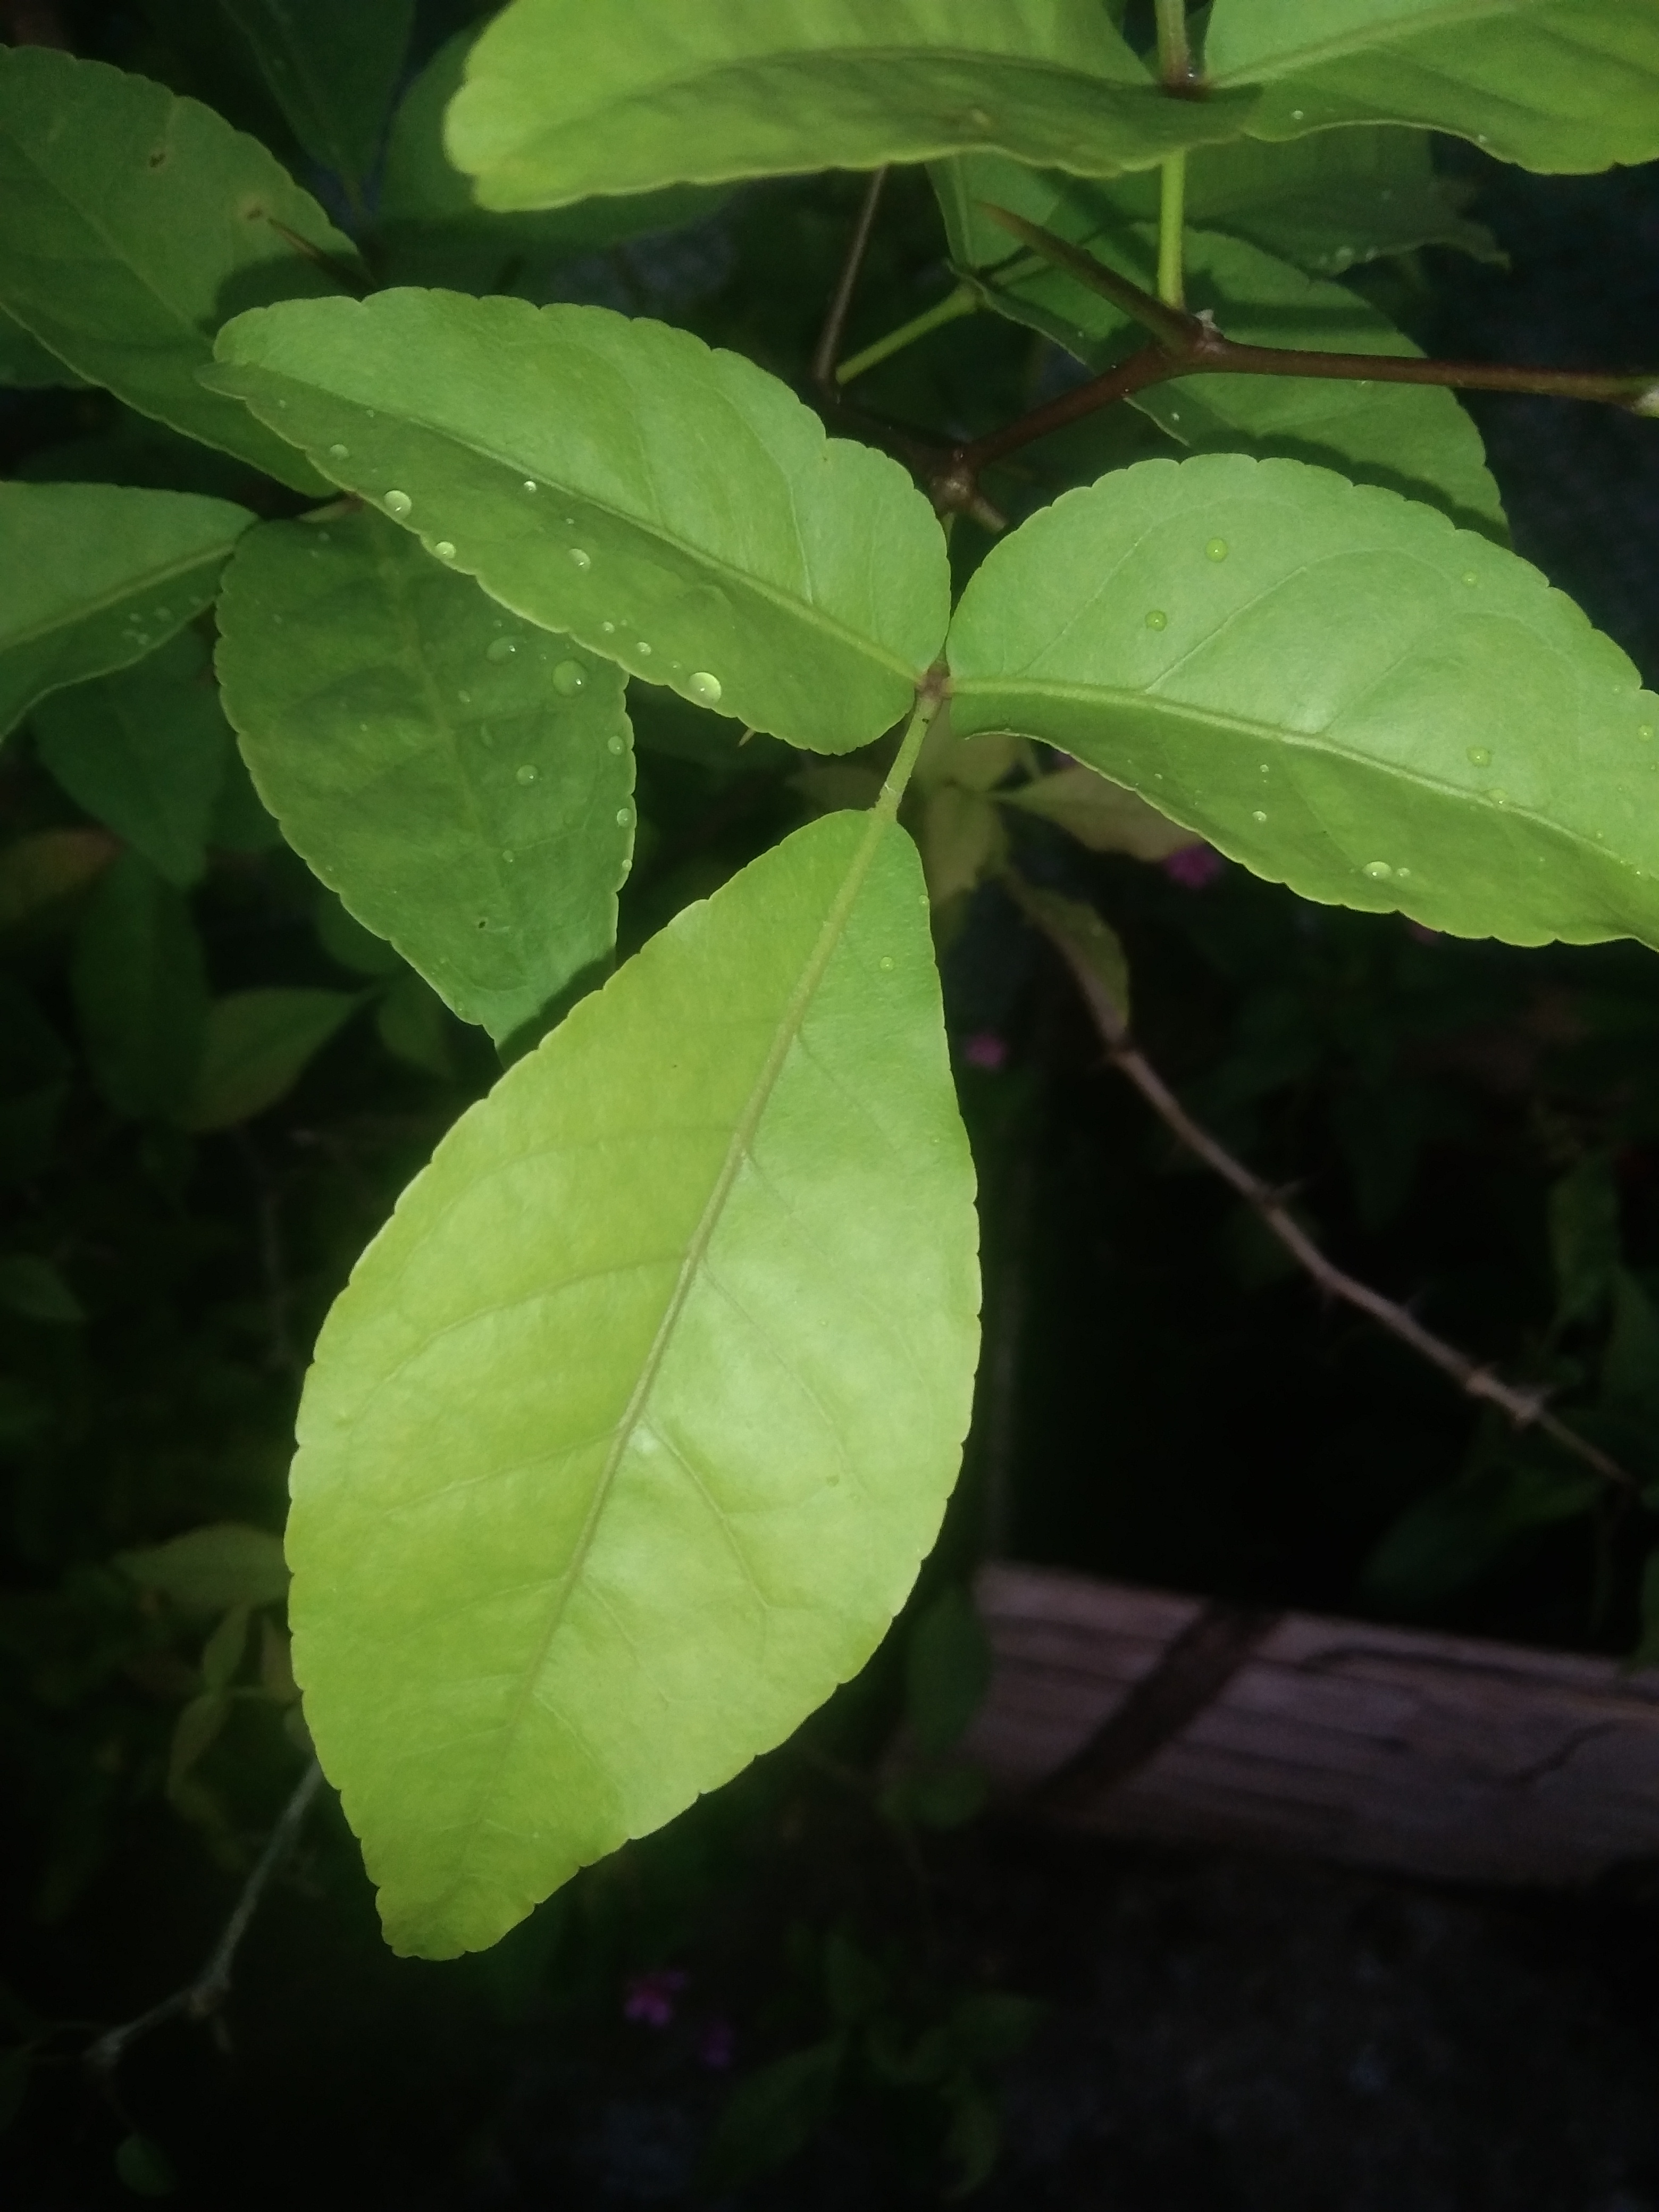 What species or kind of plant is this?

wood apple
